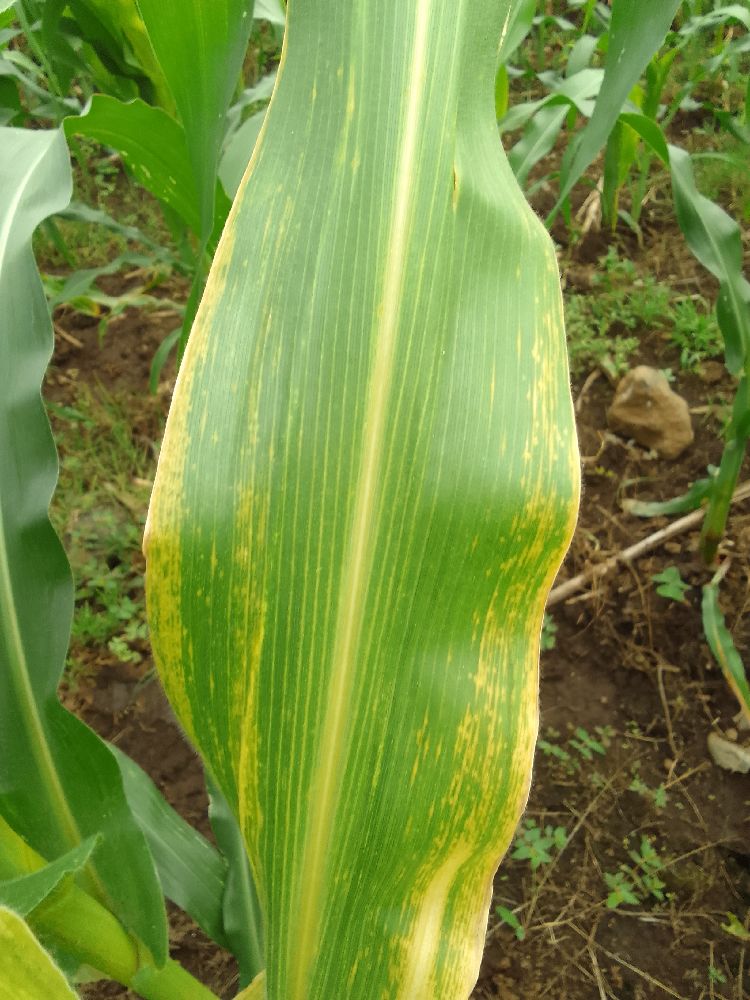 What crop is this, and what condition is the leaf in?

maize, maize lethal necrosis
